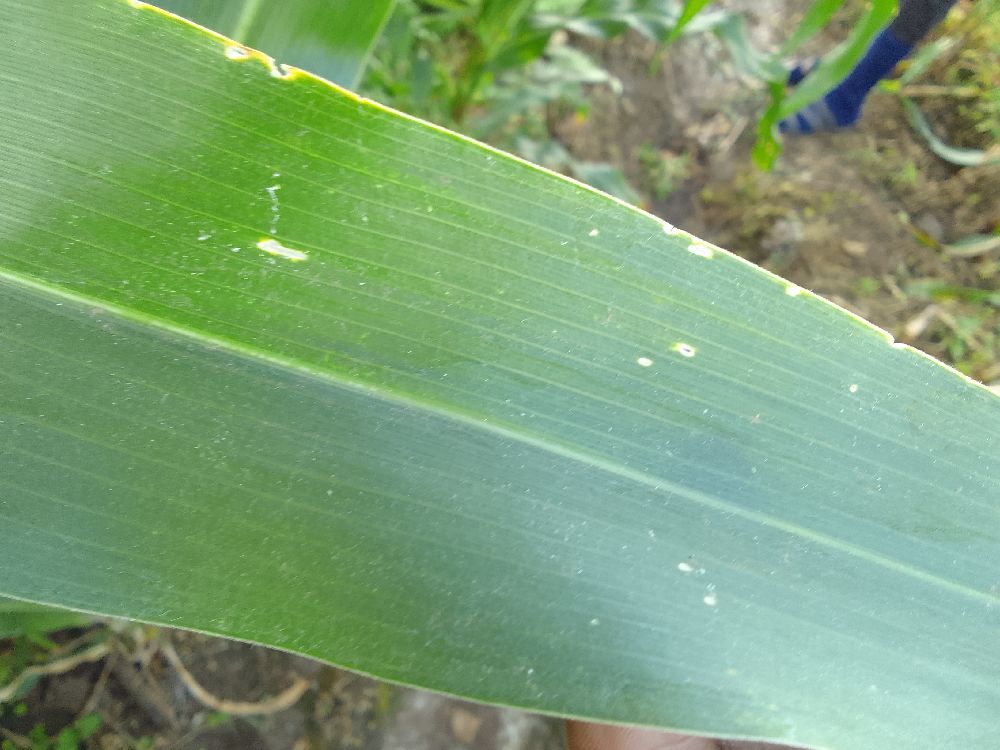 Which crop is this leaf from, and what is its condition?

maize, healthy
